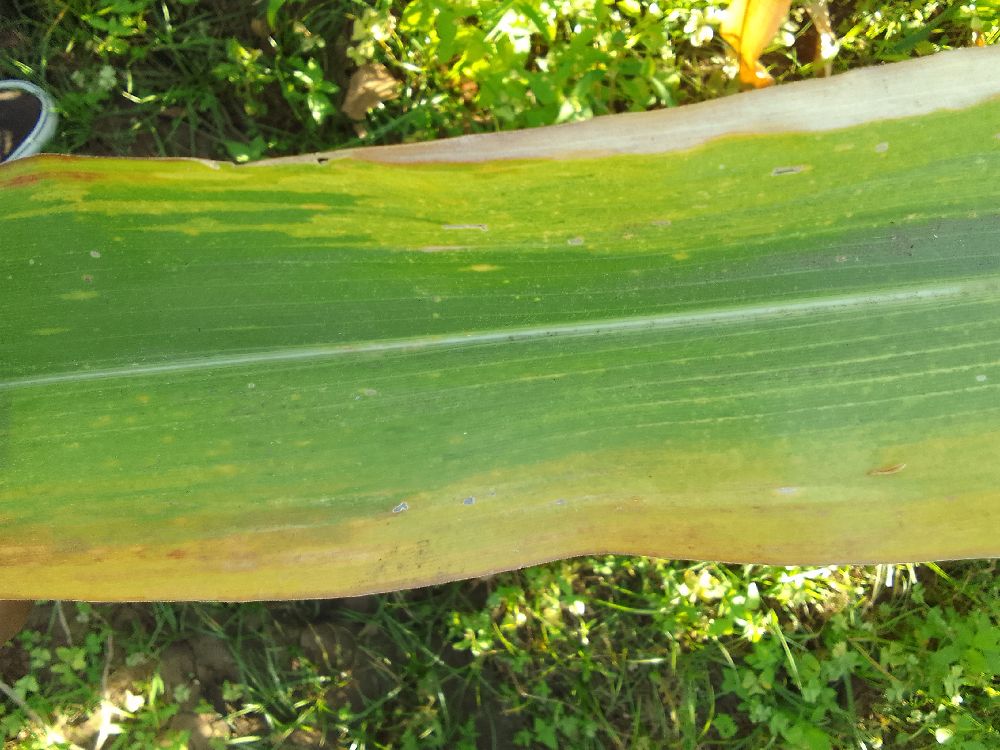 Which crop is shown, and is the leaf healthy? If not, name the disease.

maize, maize lethal necrosis
